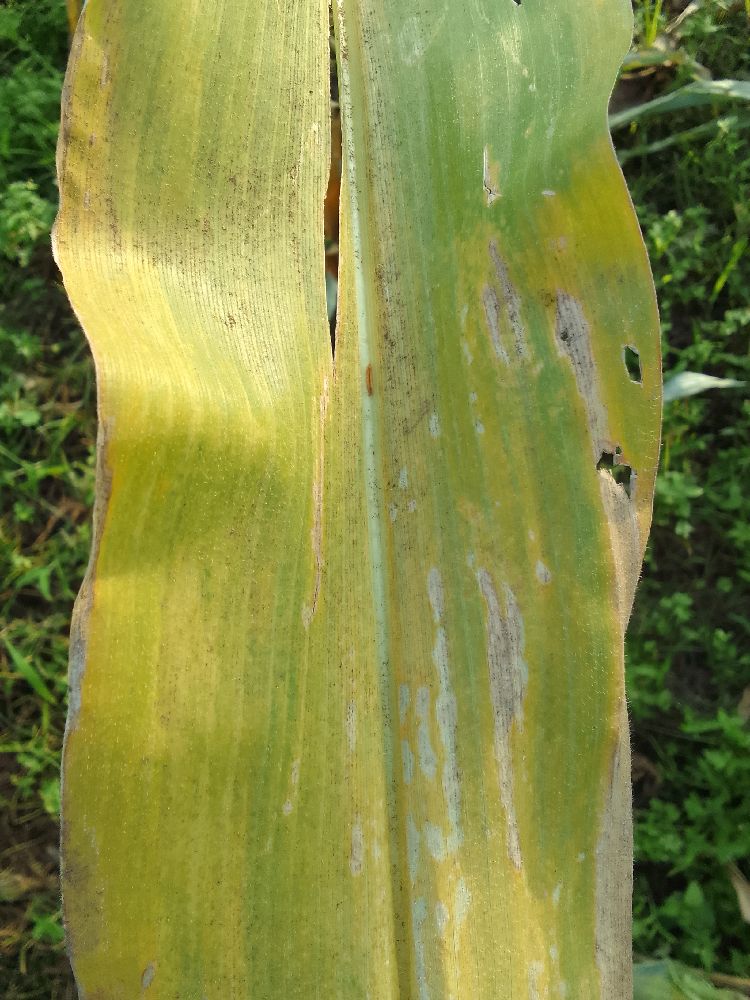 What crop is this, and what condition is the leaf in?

maize, maize lethal necrosis
